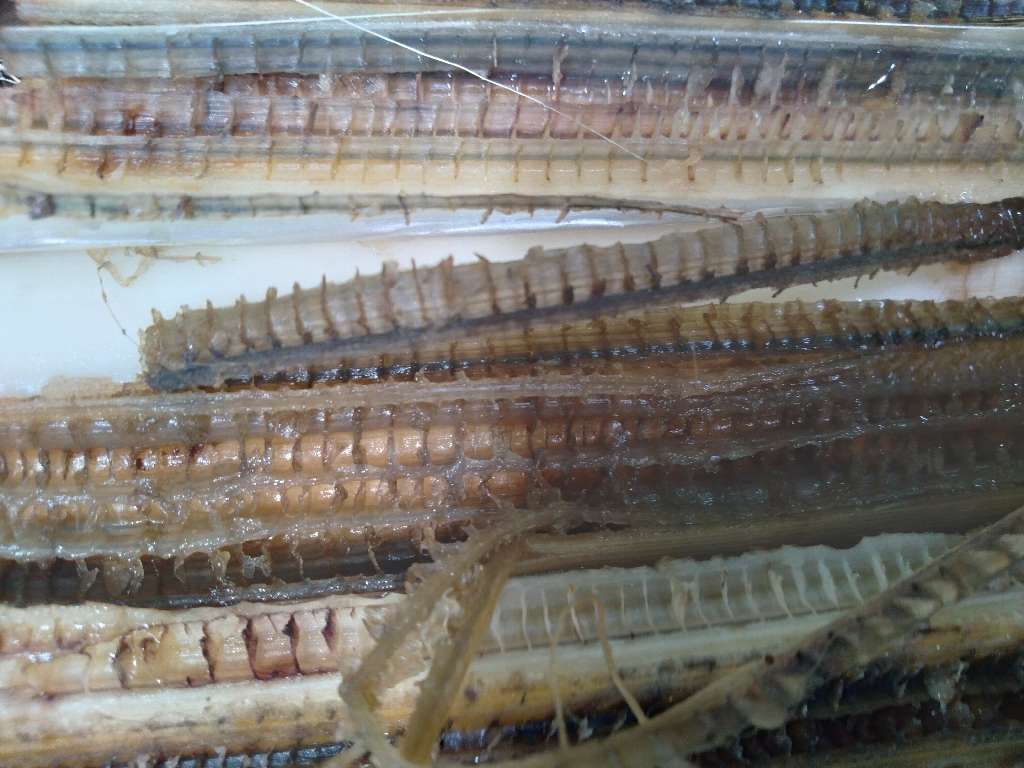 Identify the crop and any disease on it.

banana, fusarium wilt race 1
